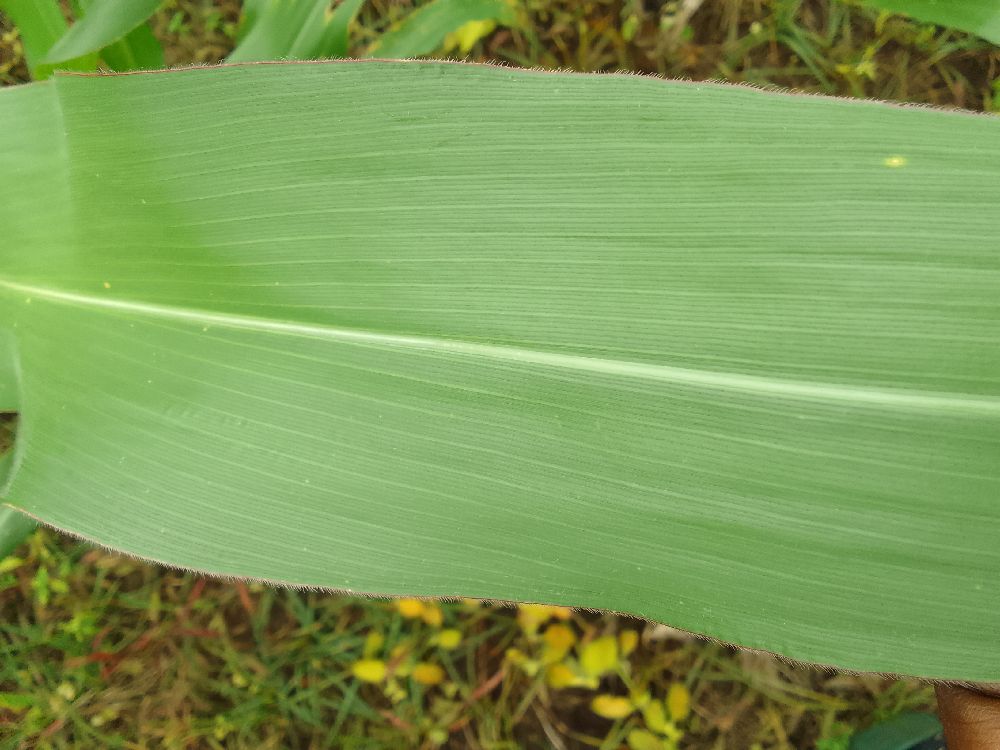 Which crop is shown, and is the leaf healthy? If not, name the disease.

maize, healthy
